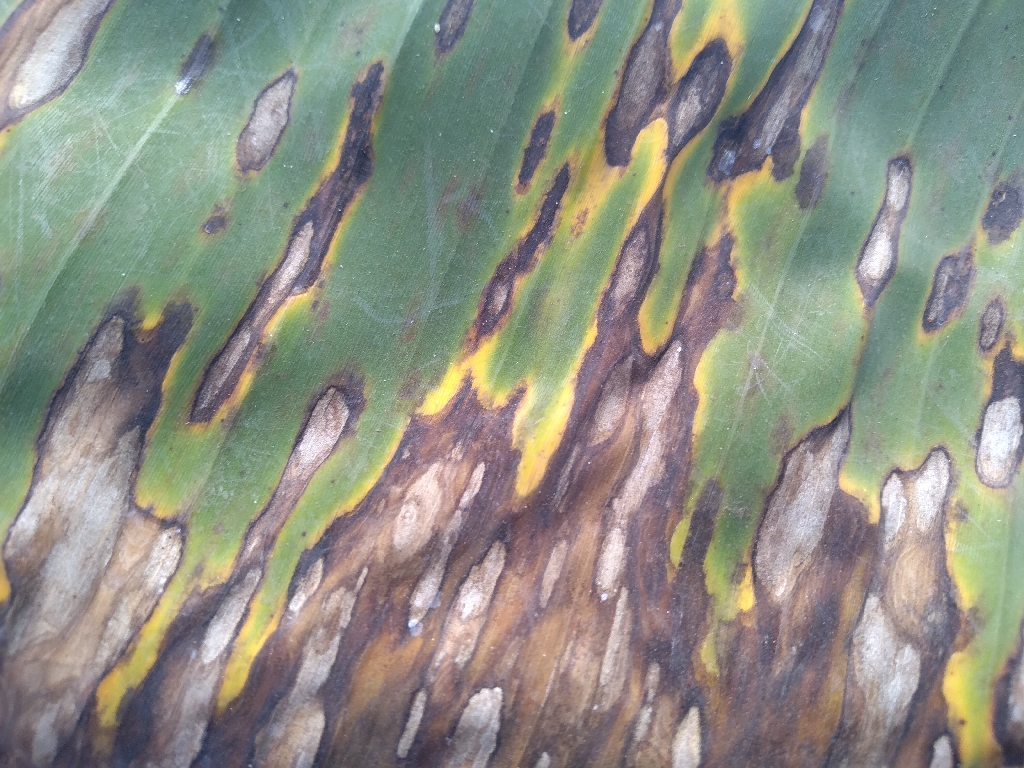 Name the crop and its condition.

banana, black sigatoka
